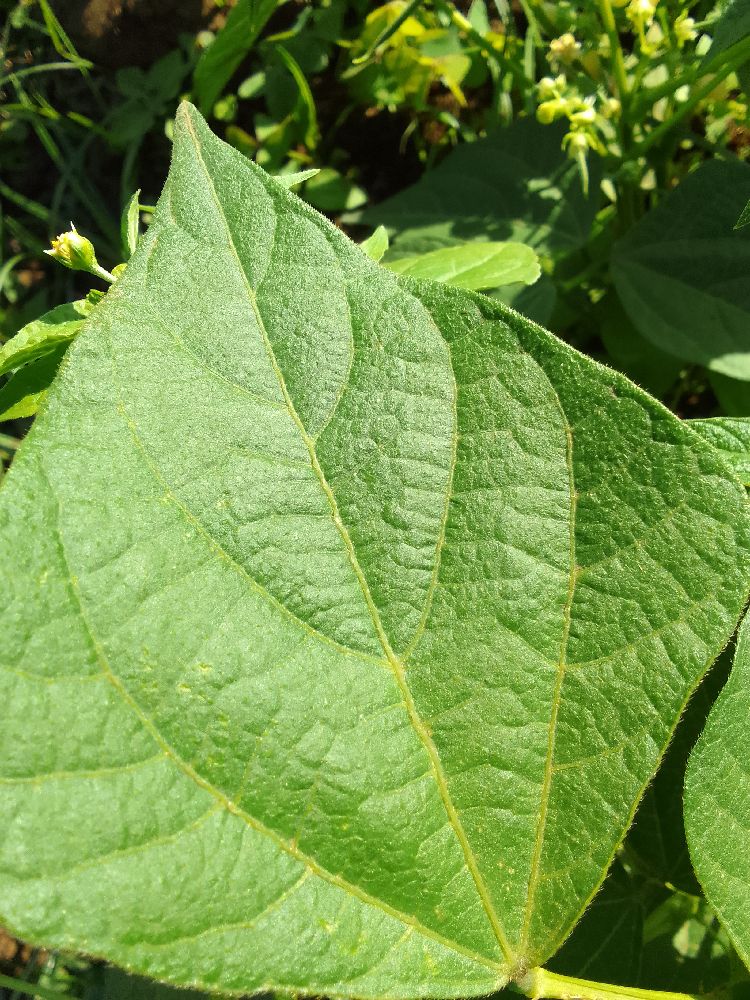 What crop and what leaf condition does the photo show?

common bean, healthy
